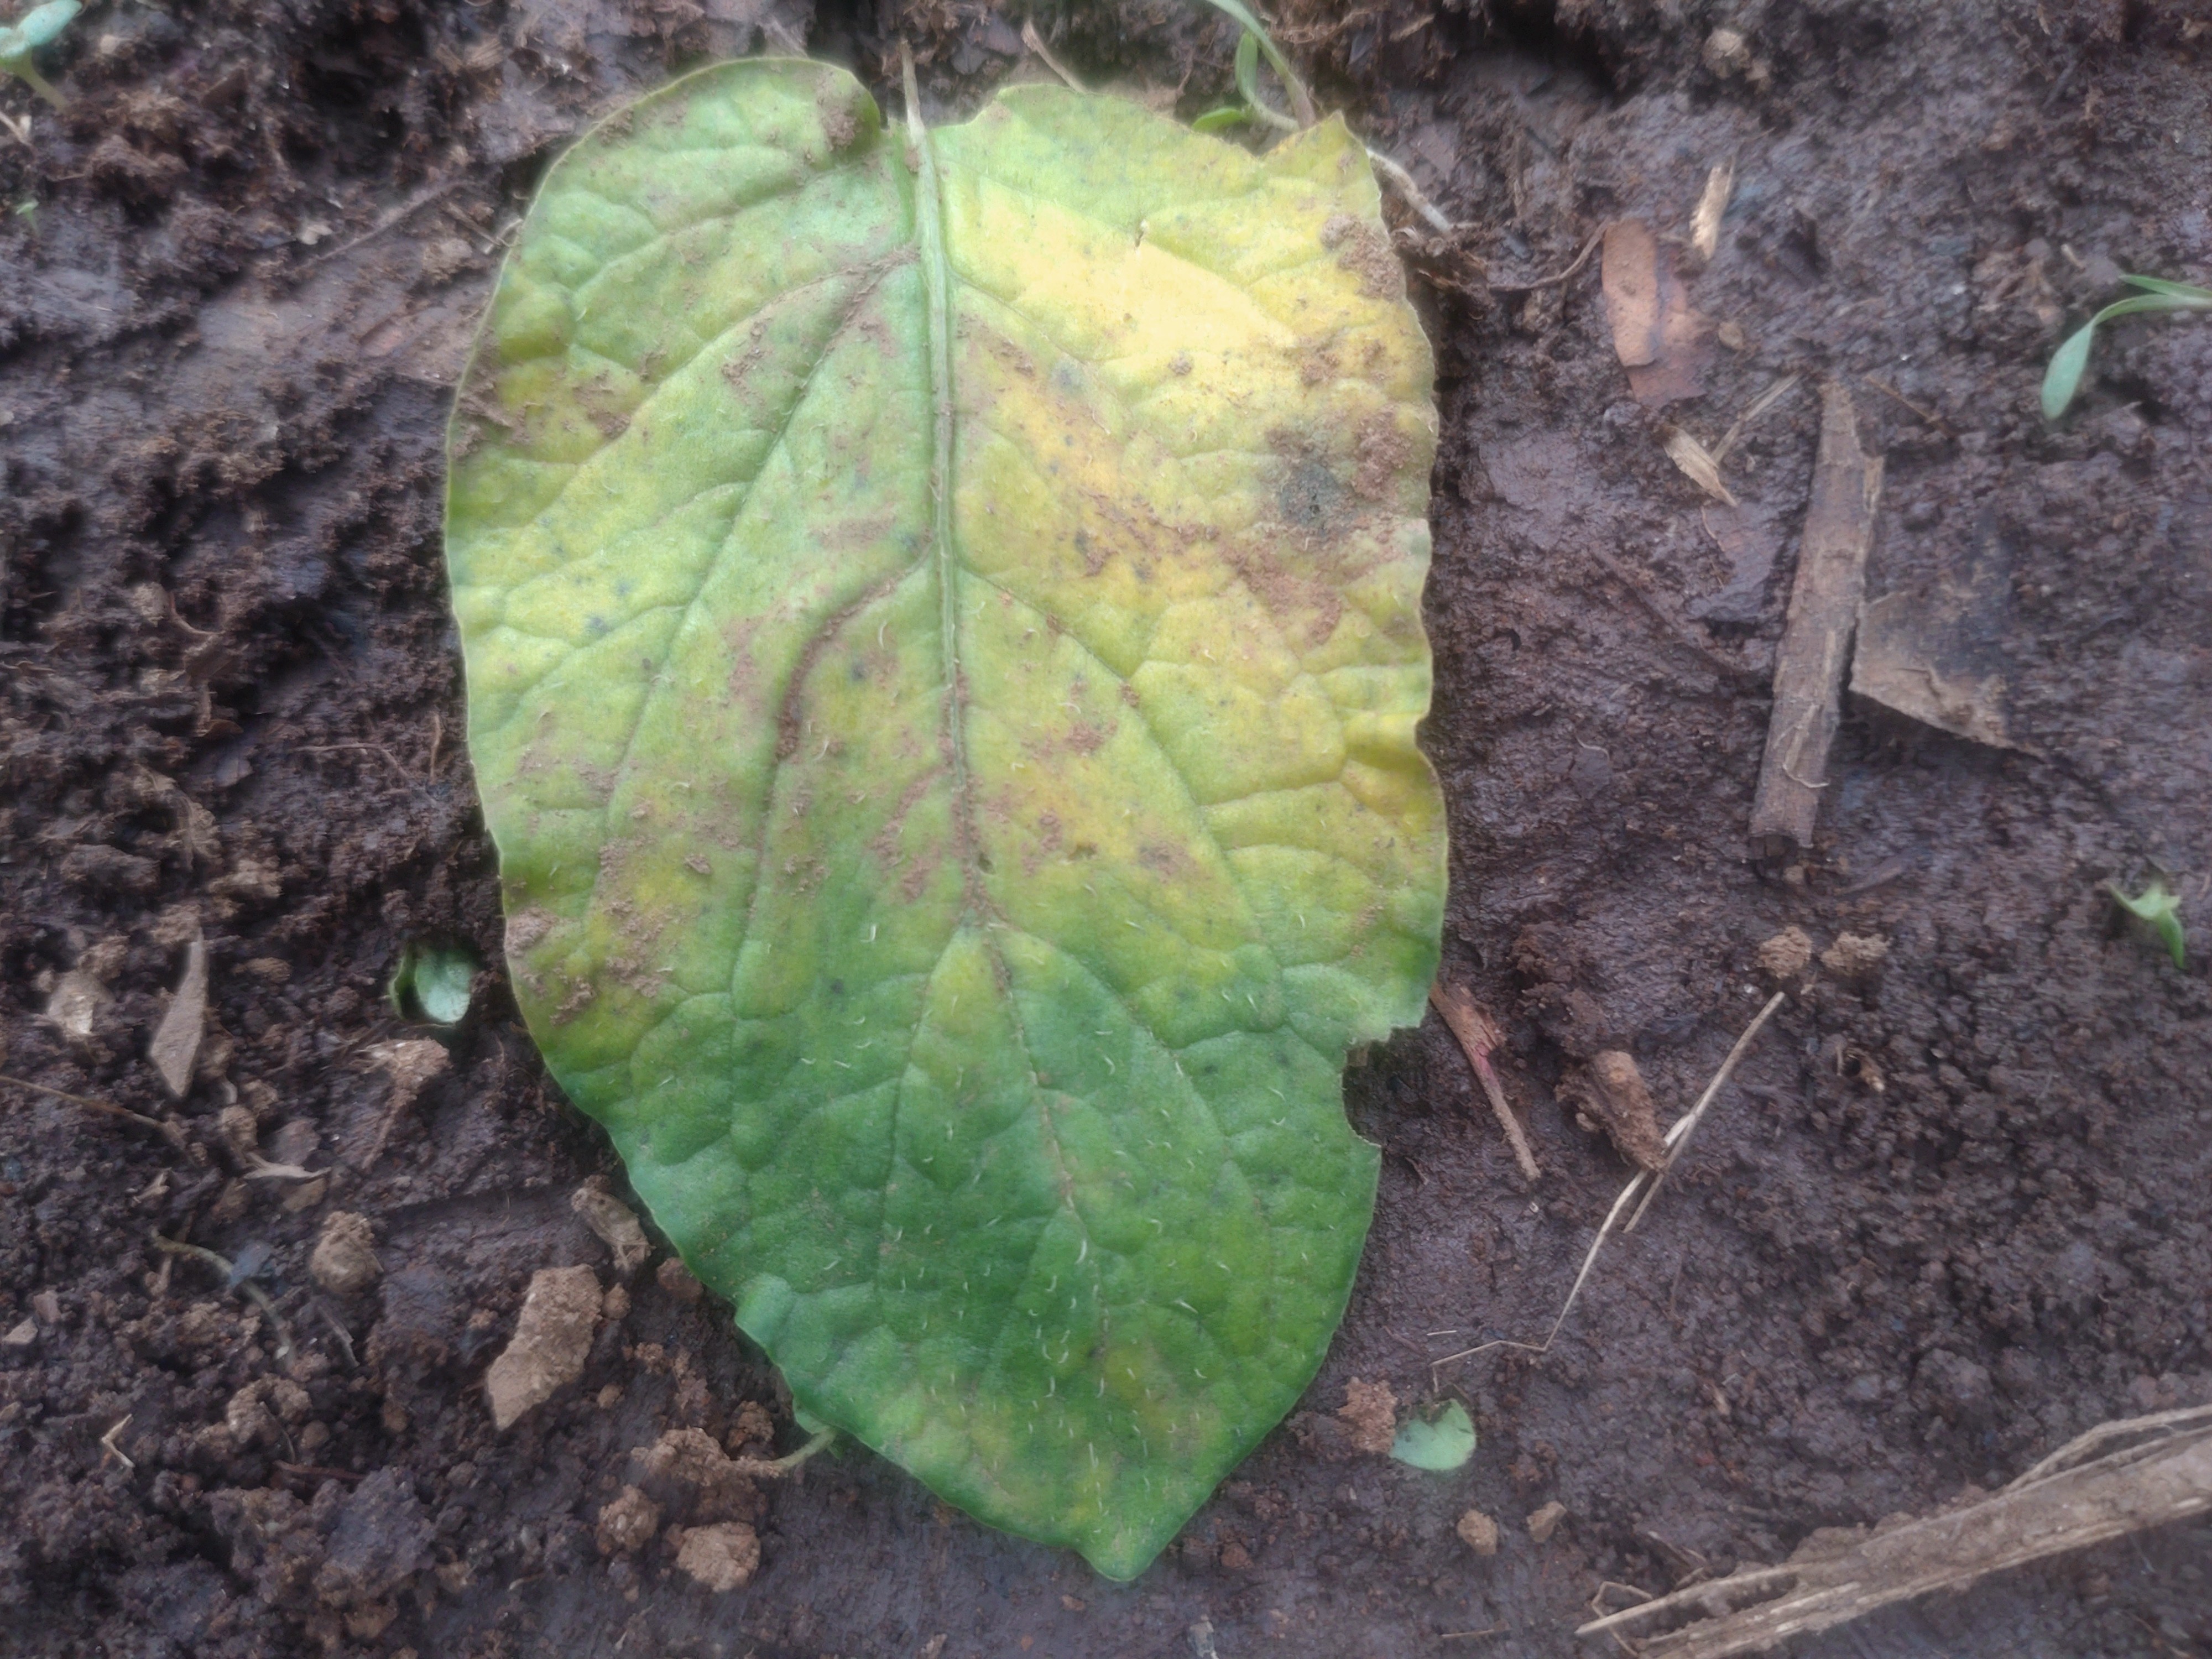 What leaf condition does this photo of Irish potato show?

late blight
